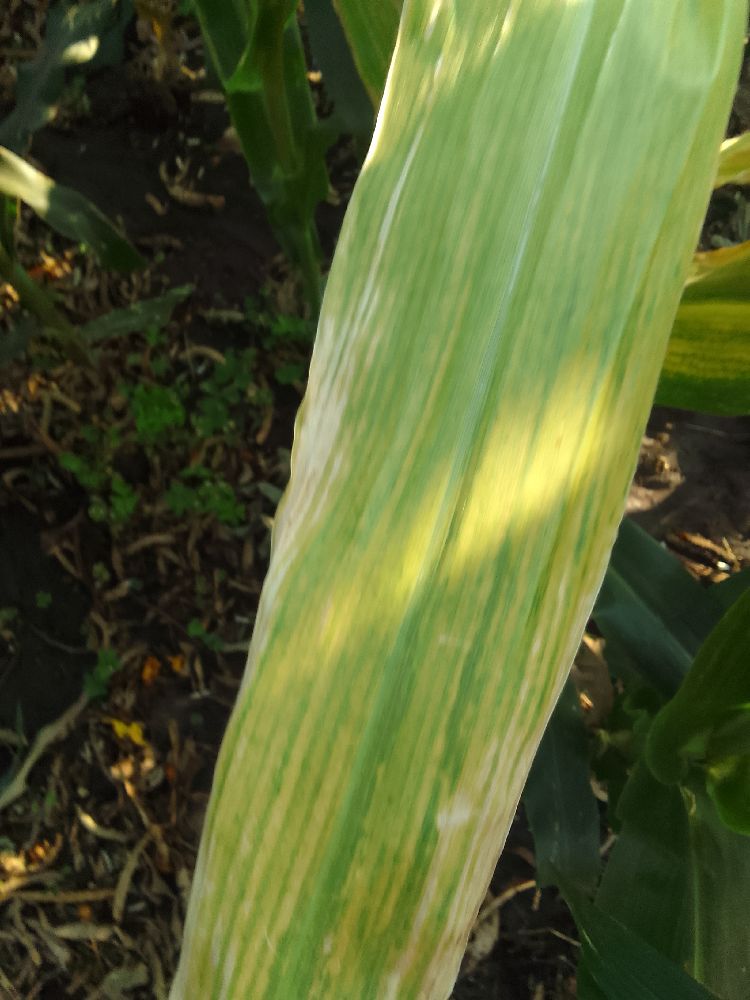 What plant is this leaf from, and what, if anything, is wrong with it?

maize, maize lethal necrosis
